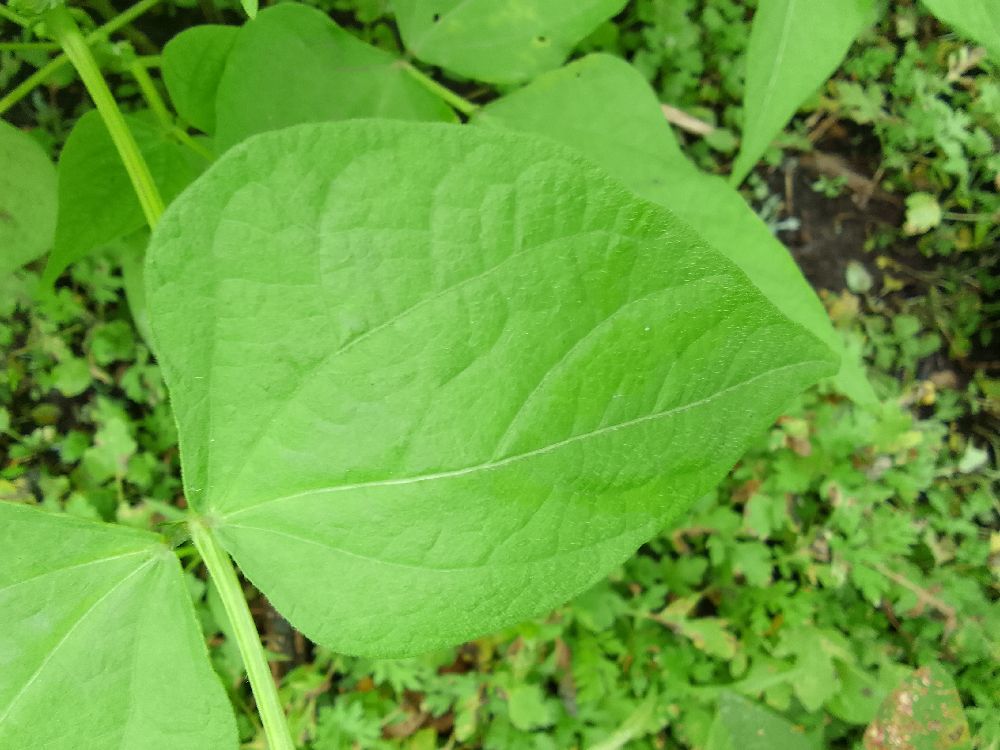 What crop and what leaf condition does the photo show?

common bean, healthy
